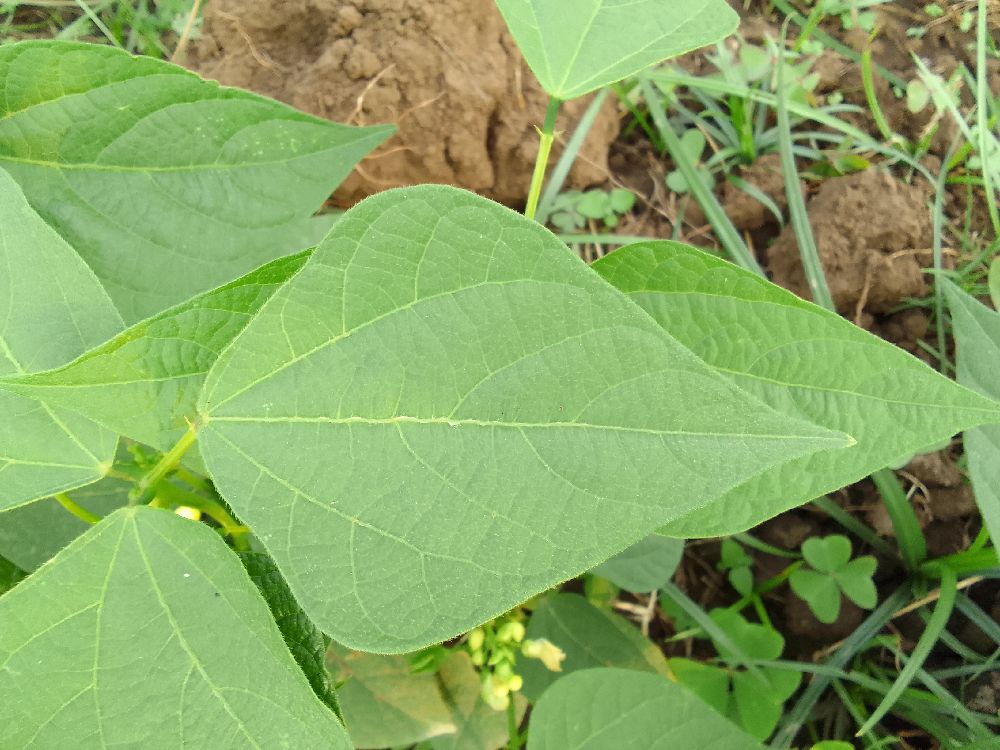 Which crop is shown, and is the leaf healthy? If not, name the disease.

common bean, healthy
